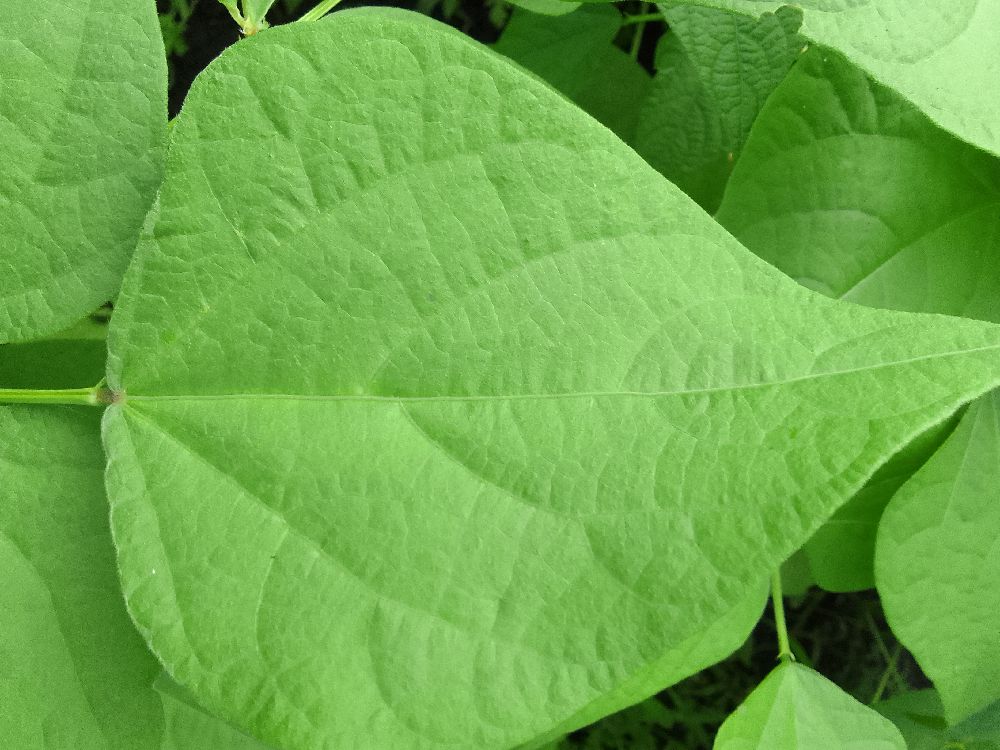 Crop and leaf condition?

common bean, healthy
